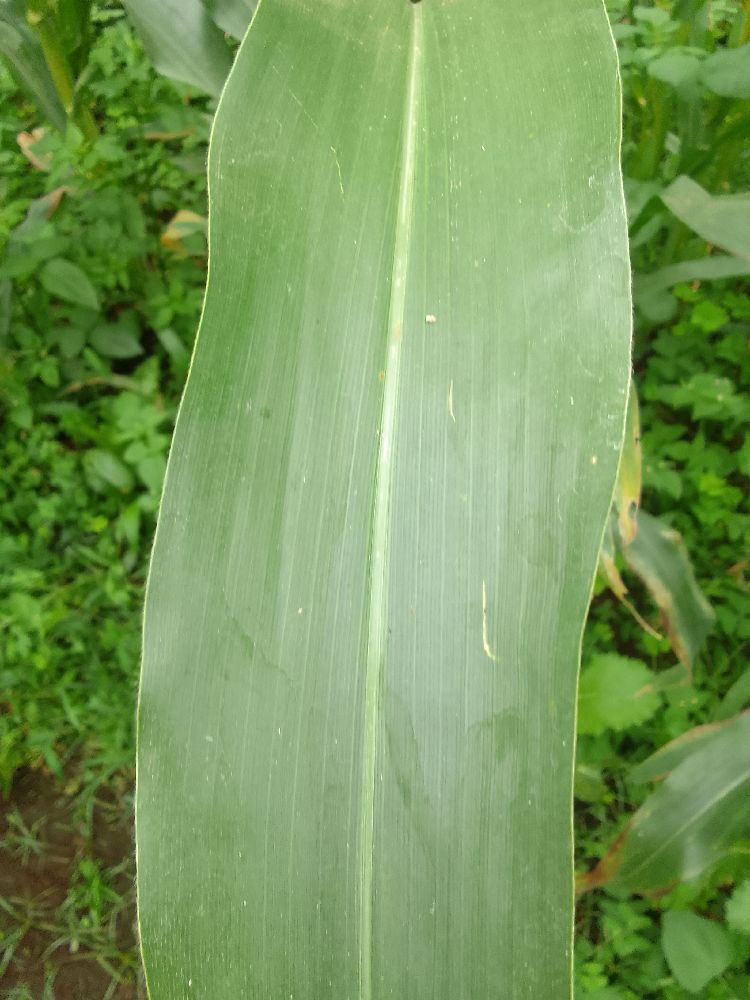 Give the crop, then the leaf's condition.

maize, healthy
